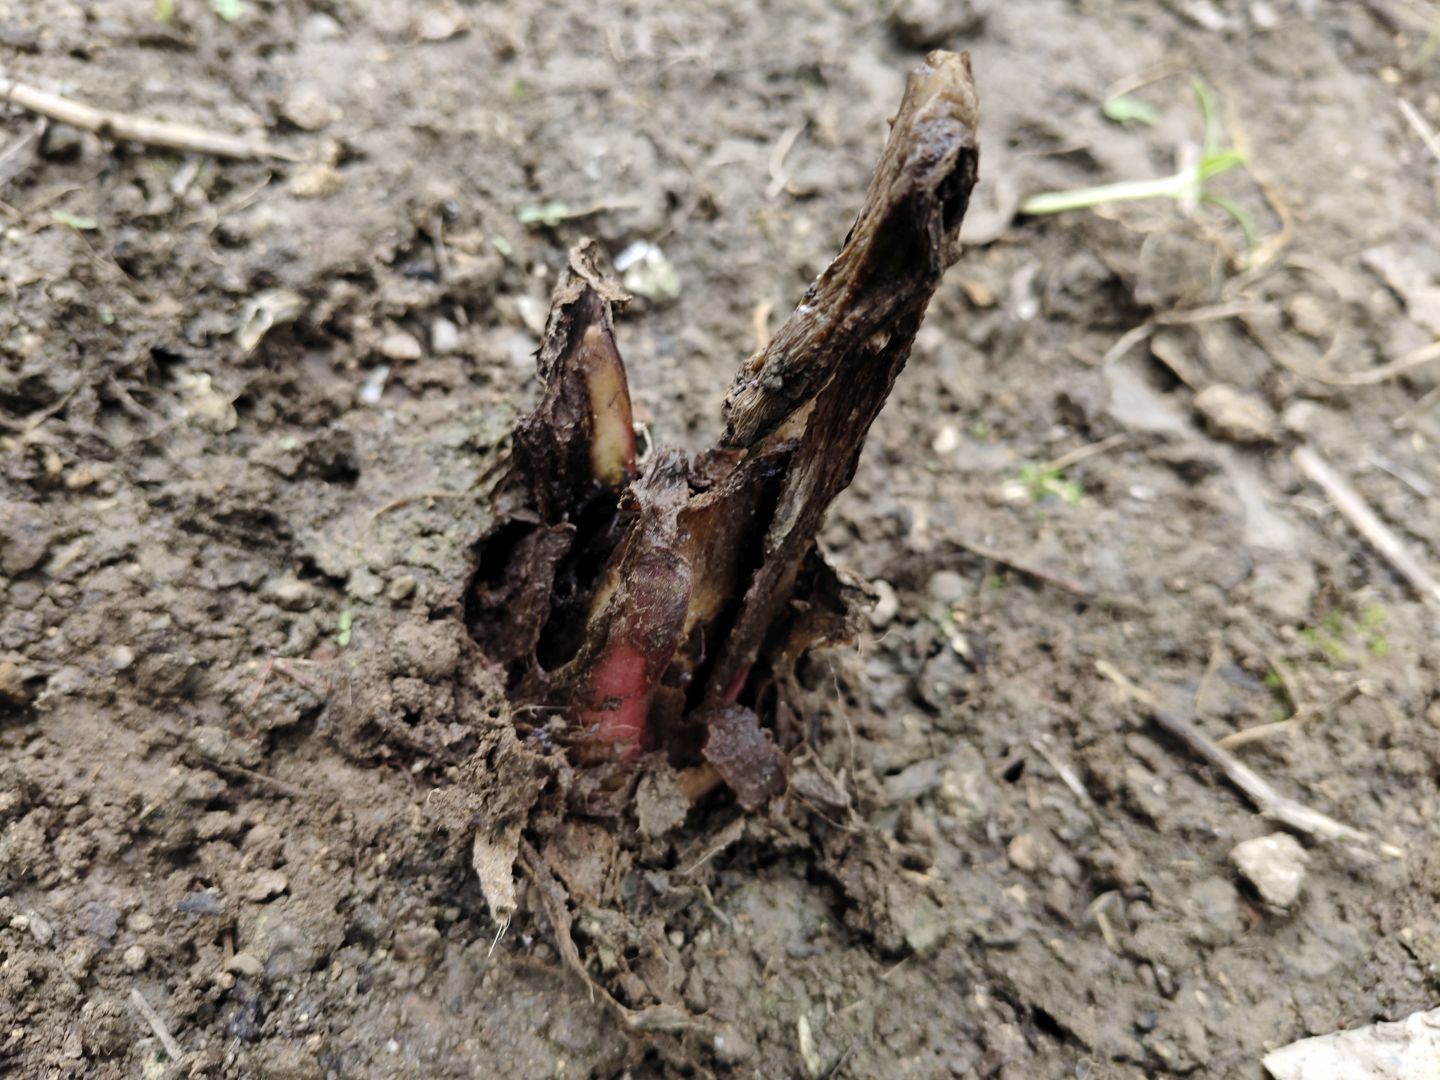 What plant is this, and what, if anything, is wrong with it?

taro, root rot
